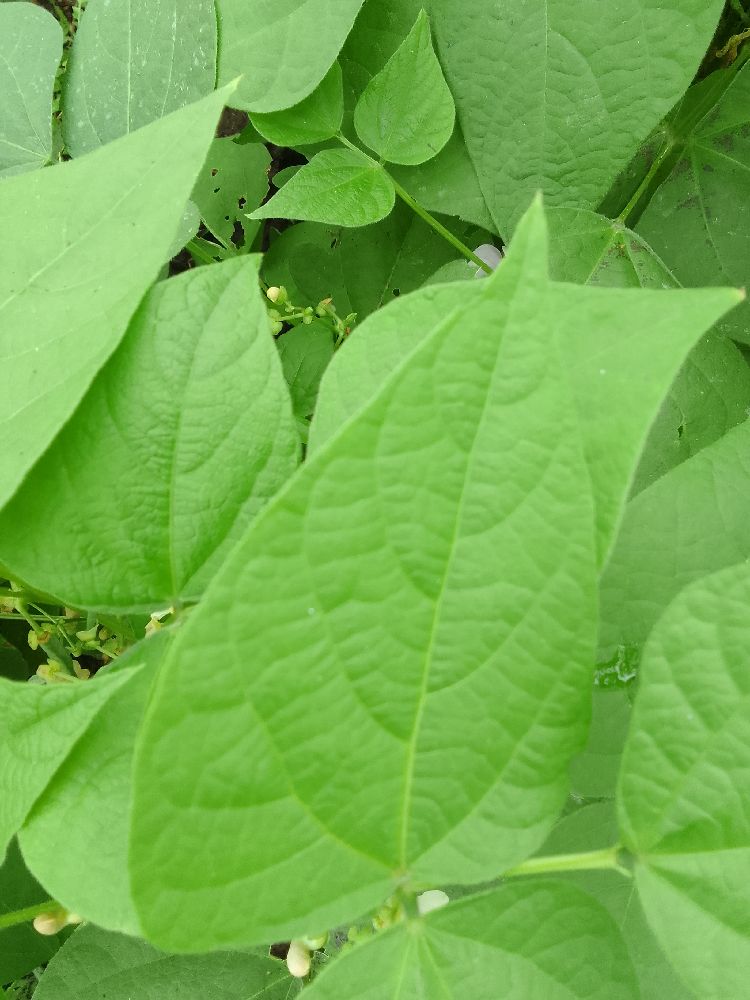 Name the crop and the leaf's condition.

common bean, healthy
